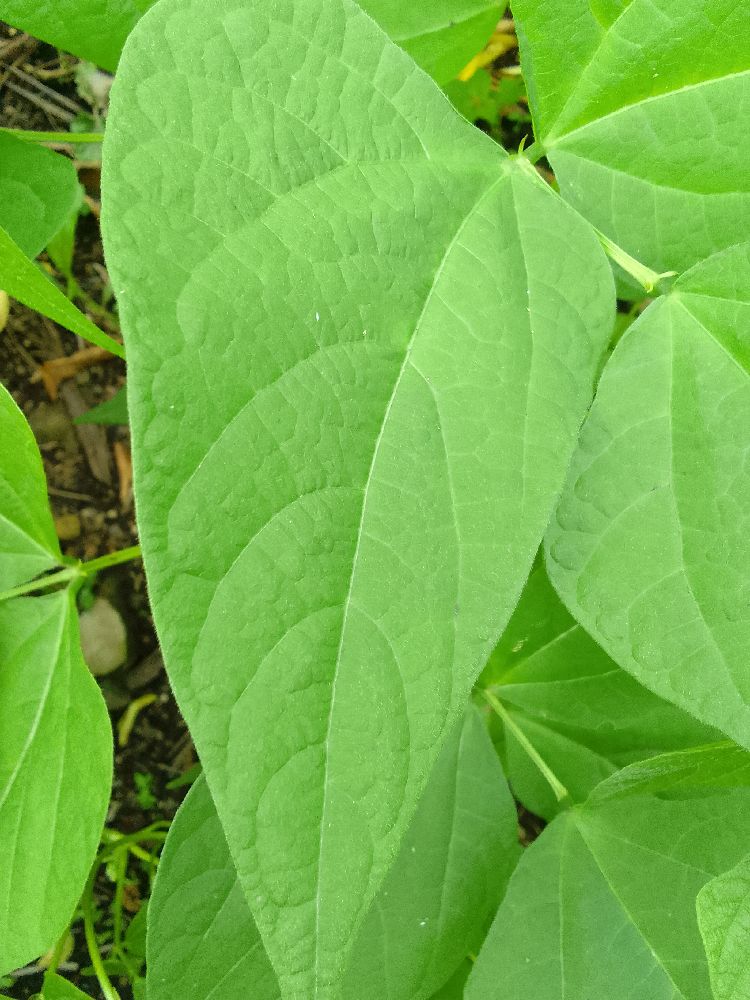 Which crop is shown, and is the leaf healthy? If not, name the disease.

common bean, healthy
